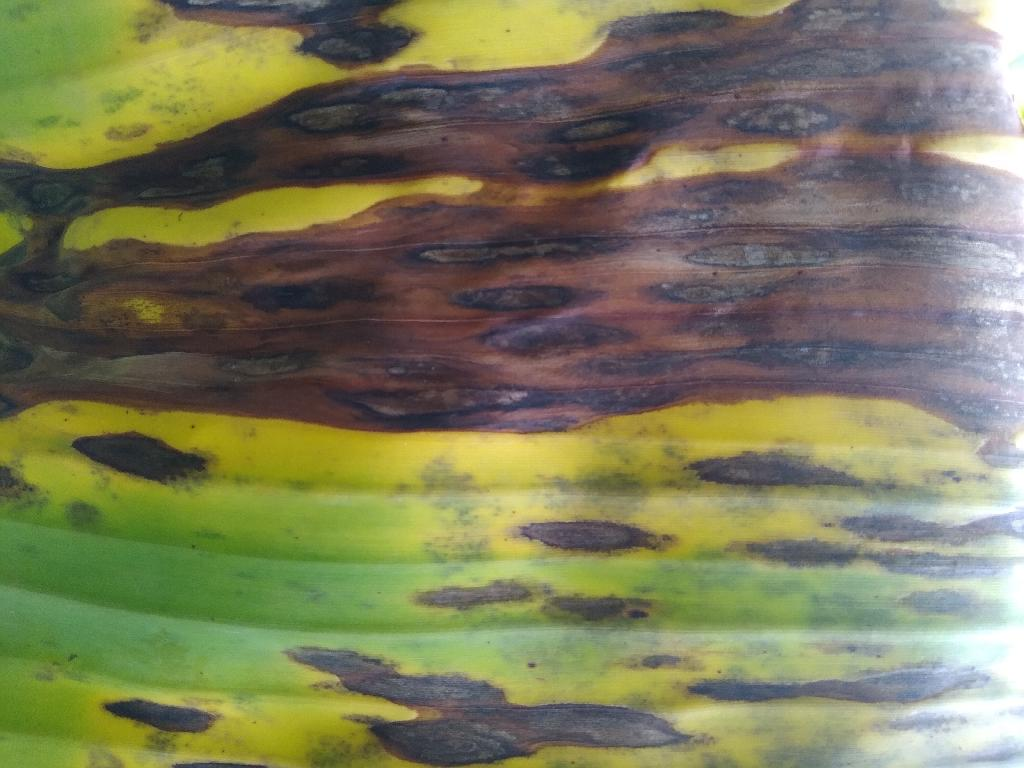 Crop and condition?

banana, black sigatoka
